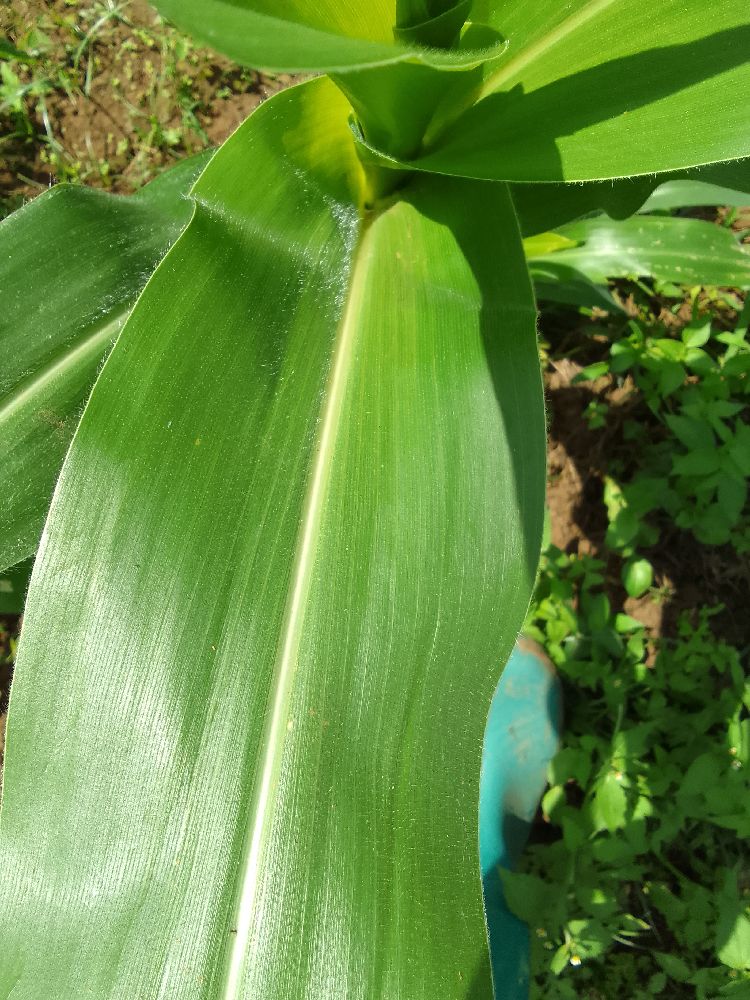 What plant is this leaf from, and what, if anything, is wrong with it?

maize, healthy
